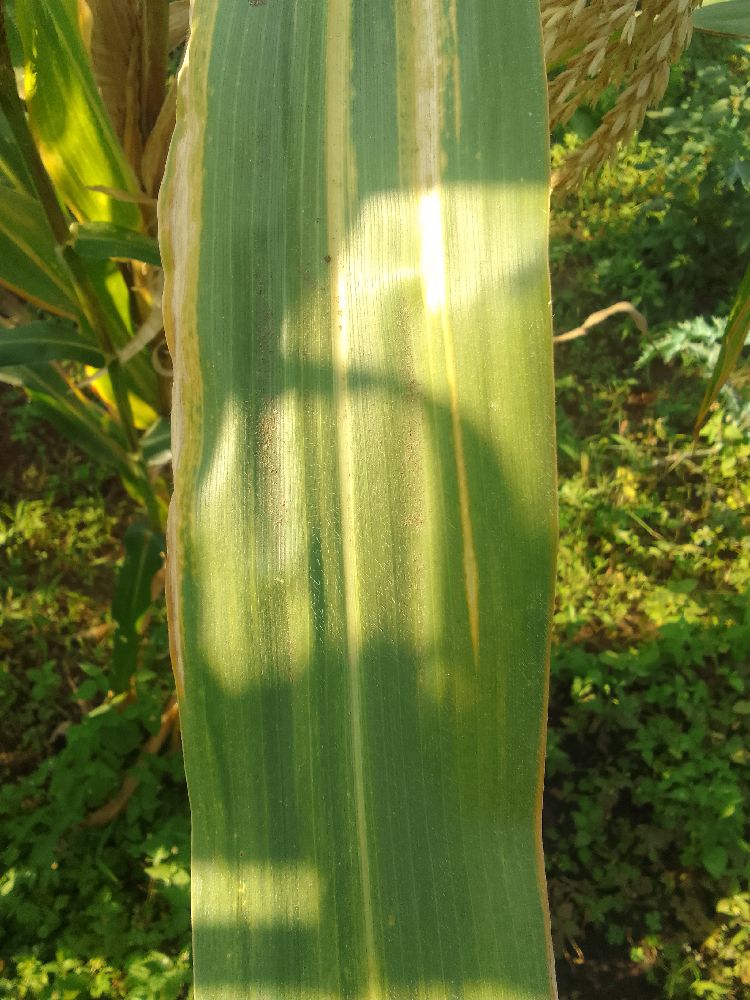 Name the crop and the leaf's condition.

maize, maize lethal necrosis
